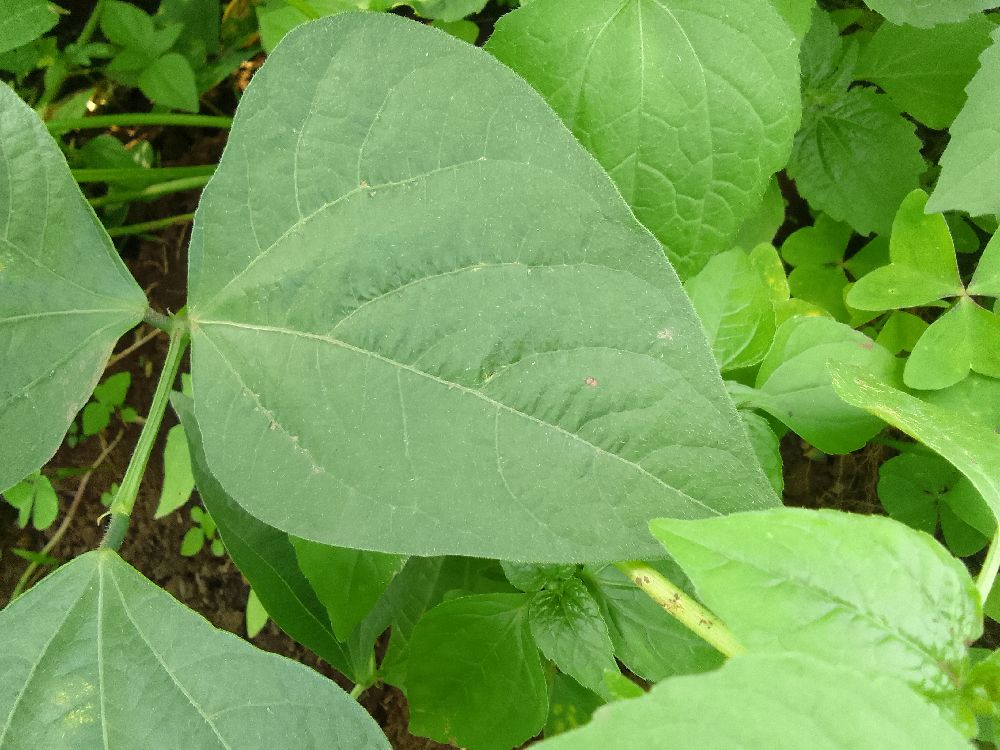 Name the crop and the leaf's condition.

common bean, healthy
